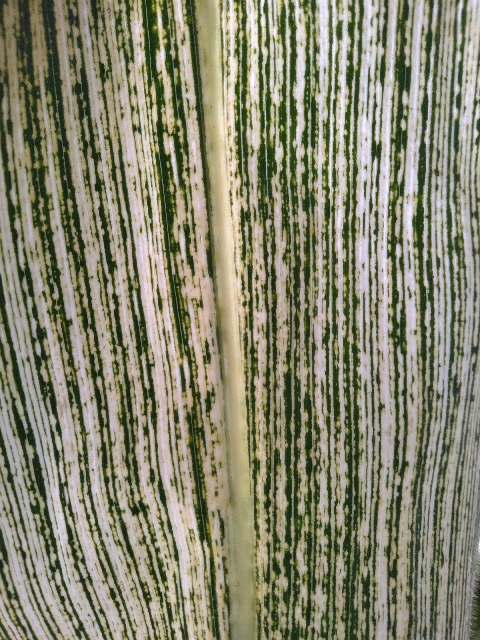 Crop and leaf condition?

maize, maize streak virus
